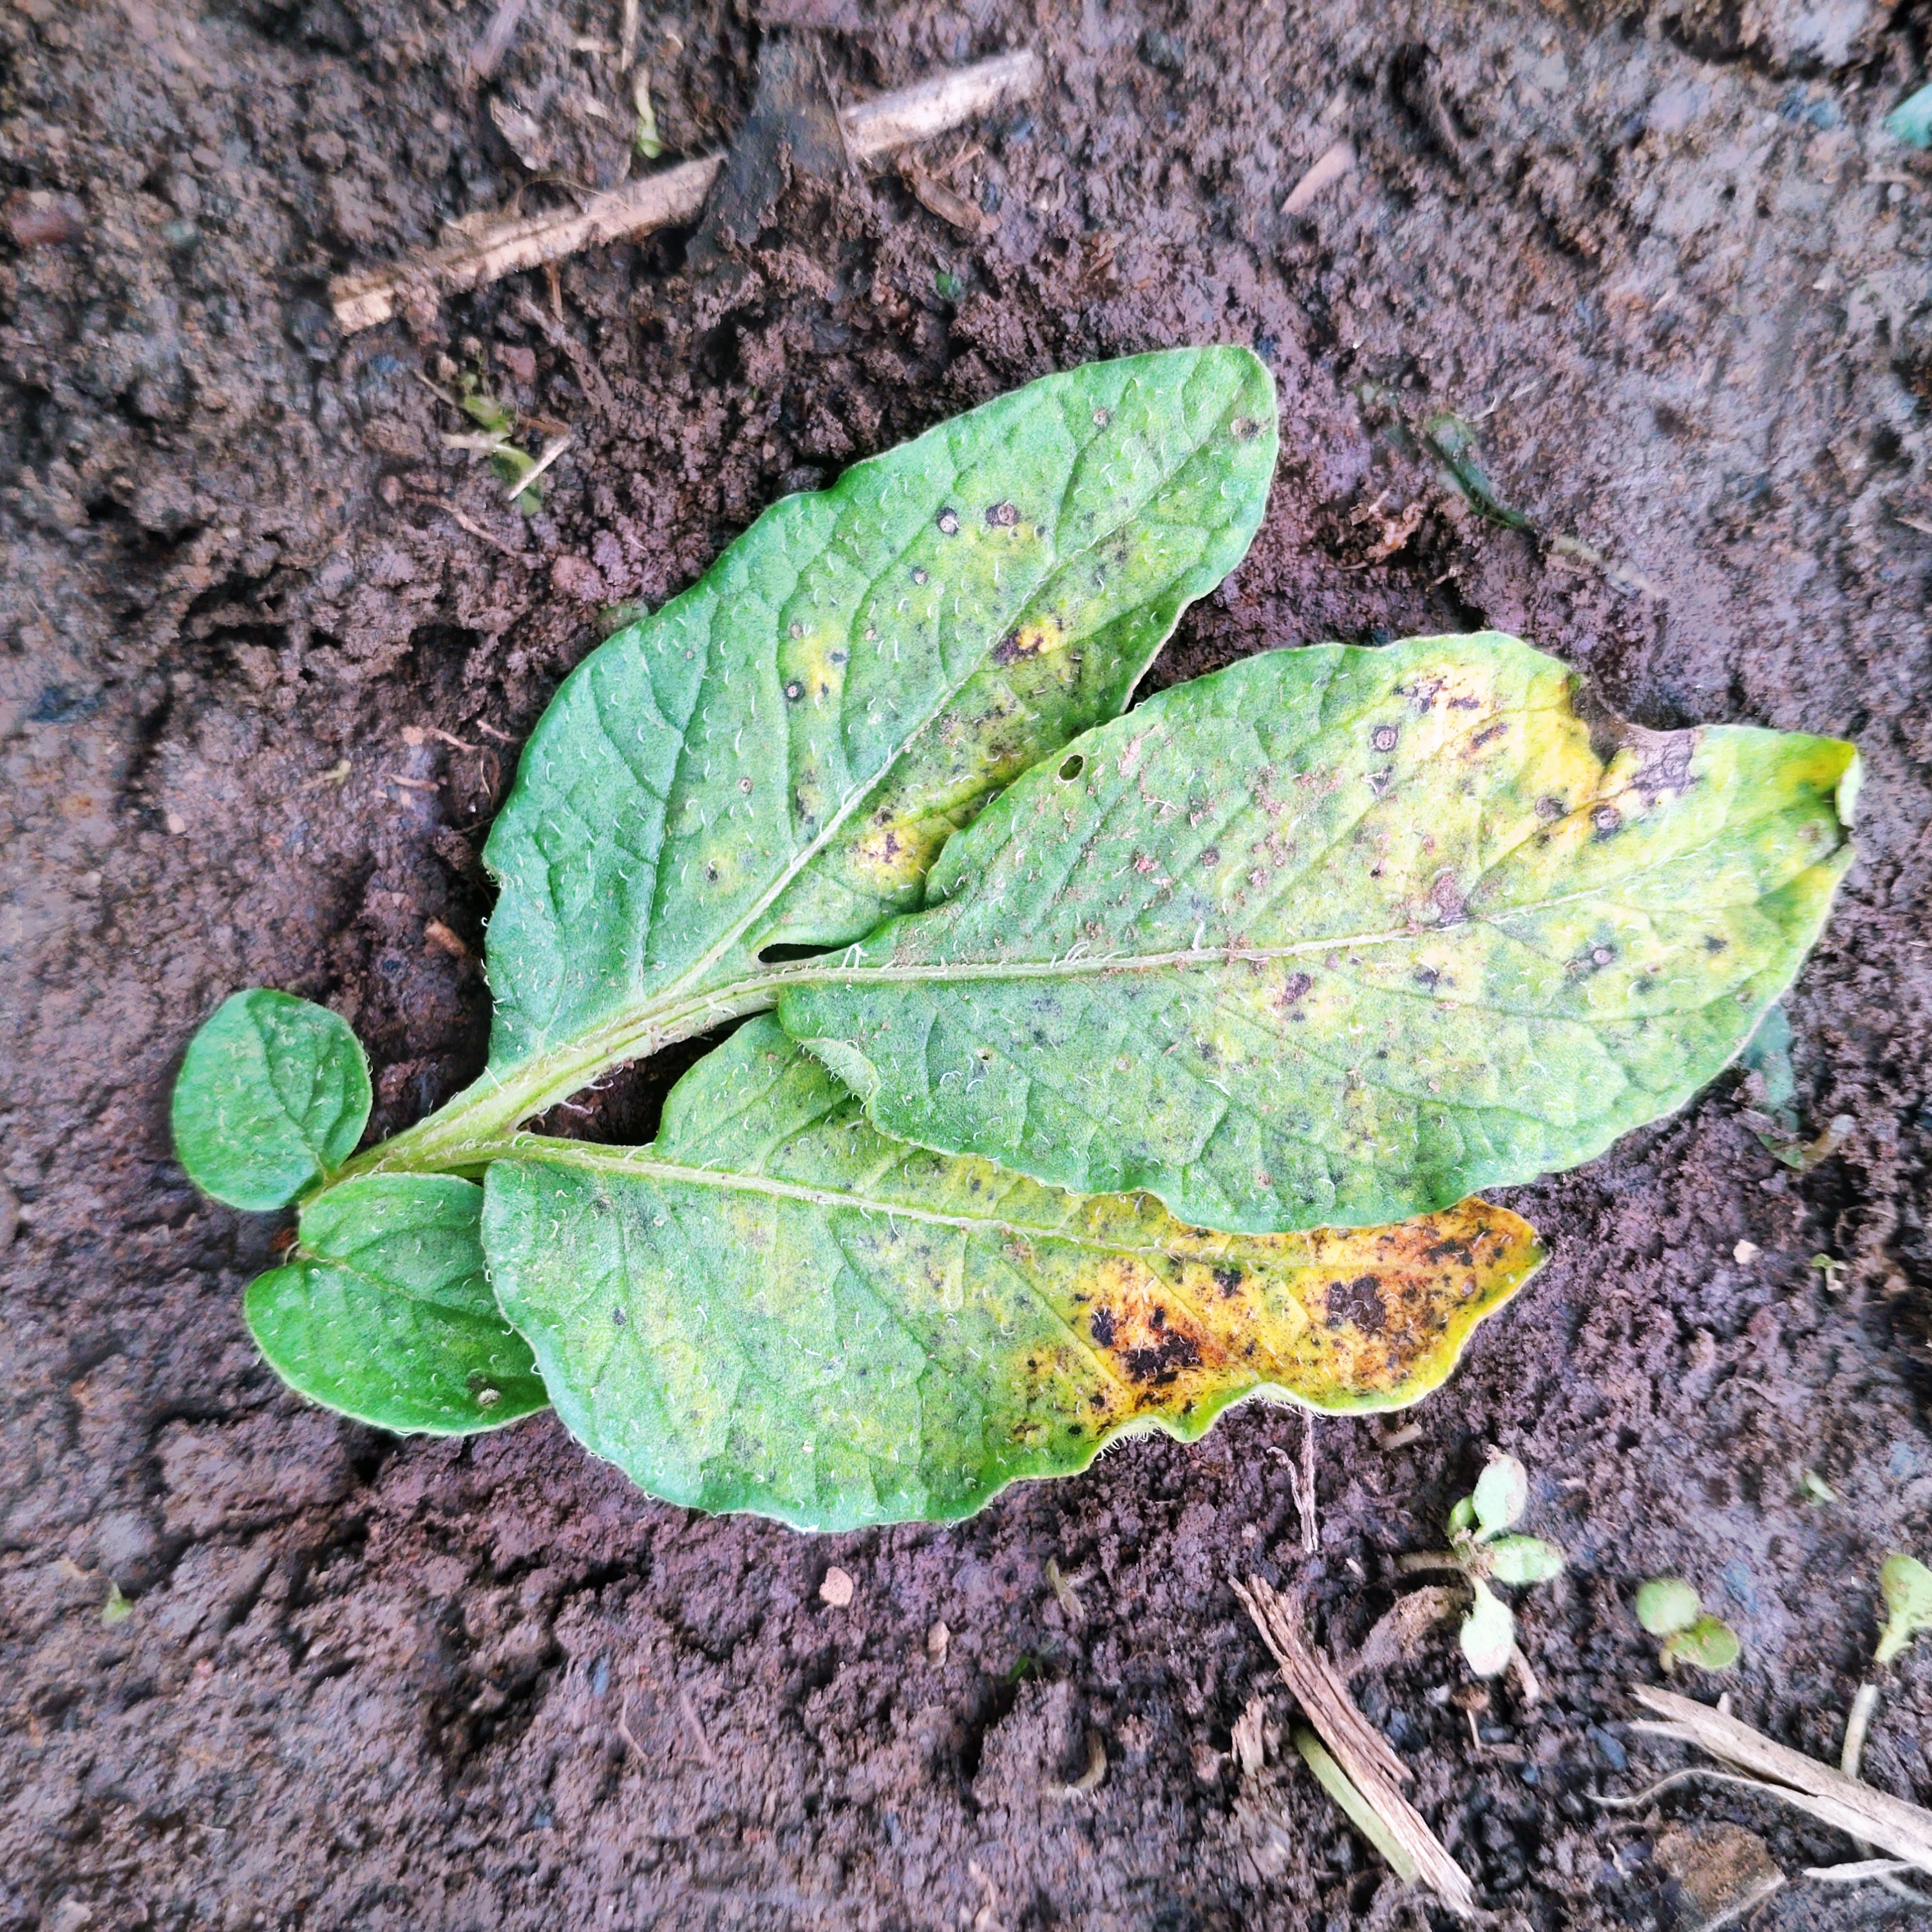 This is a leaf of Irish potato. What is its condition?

late blight
